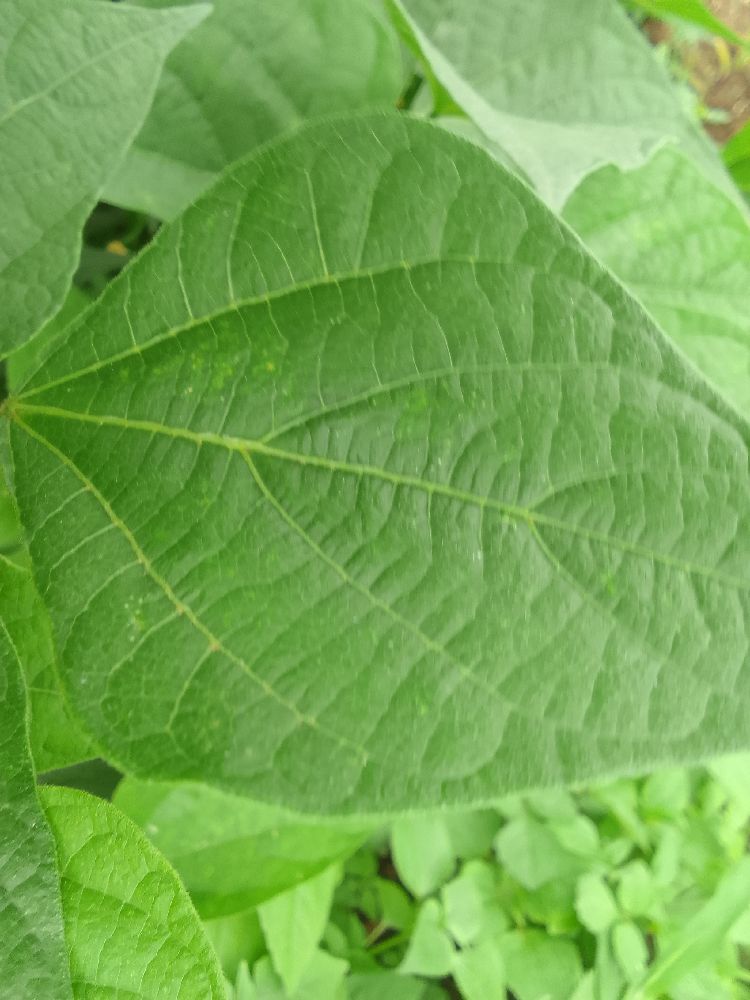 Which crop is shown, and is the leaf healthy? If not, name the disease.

common bean, healthy
